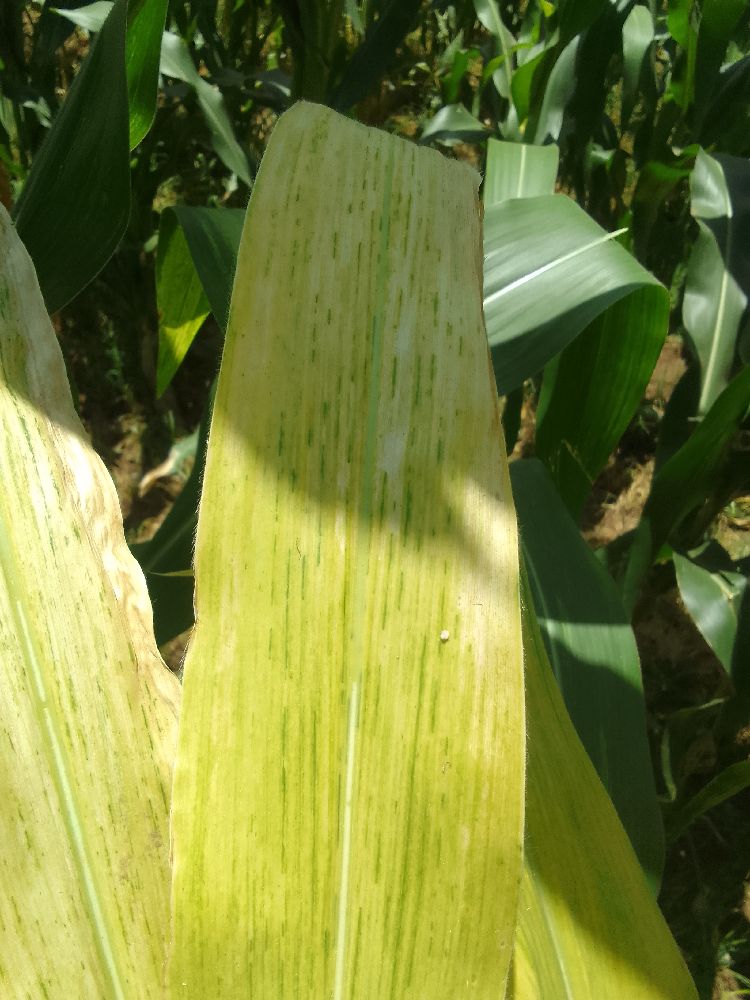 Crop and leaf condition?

maize, maize lethal necrosis
